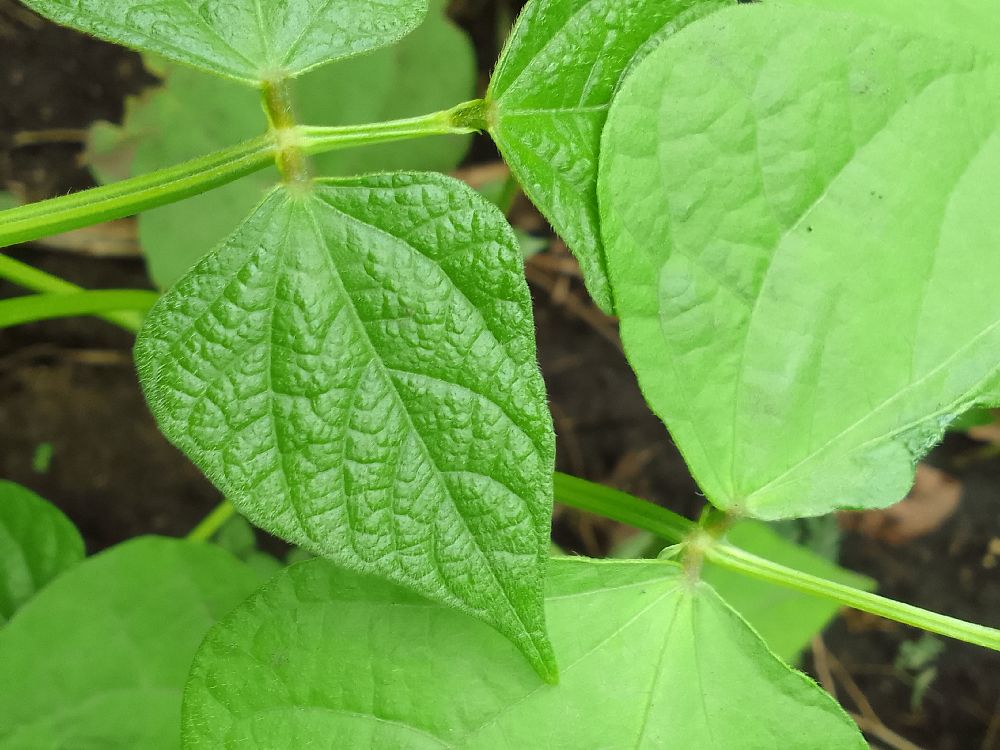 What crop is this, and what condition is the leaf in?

common bean, healthy
